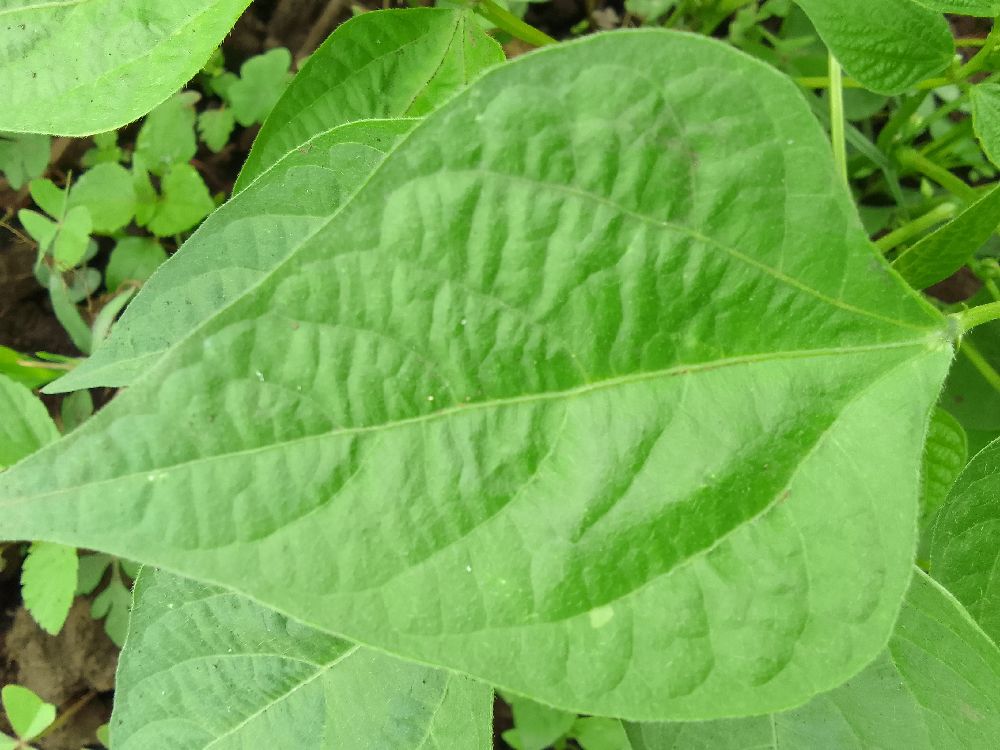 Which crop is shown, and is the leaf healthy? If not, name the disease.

maize, healthy
